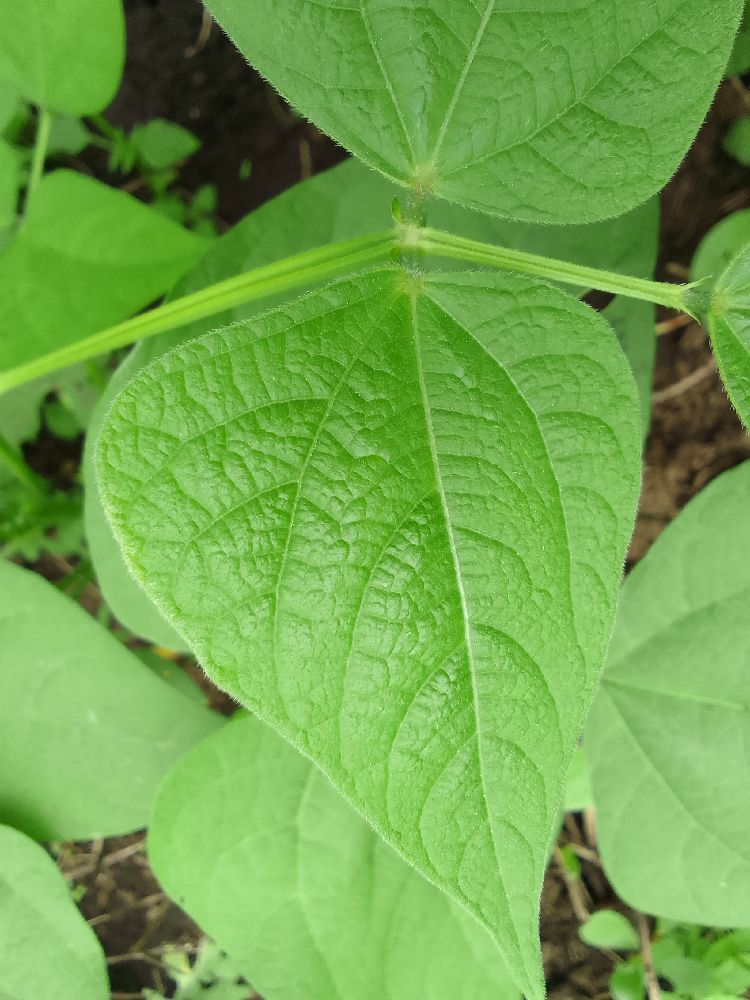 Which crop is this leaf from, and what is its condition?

common bean, healthy
